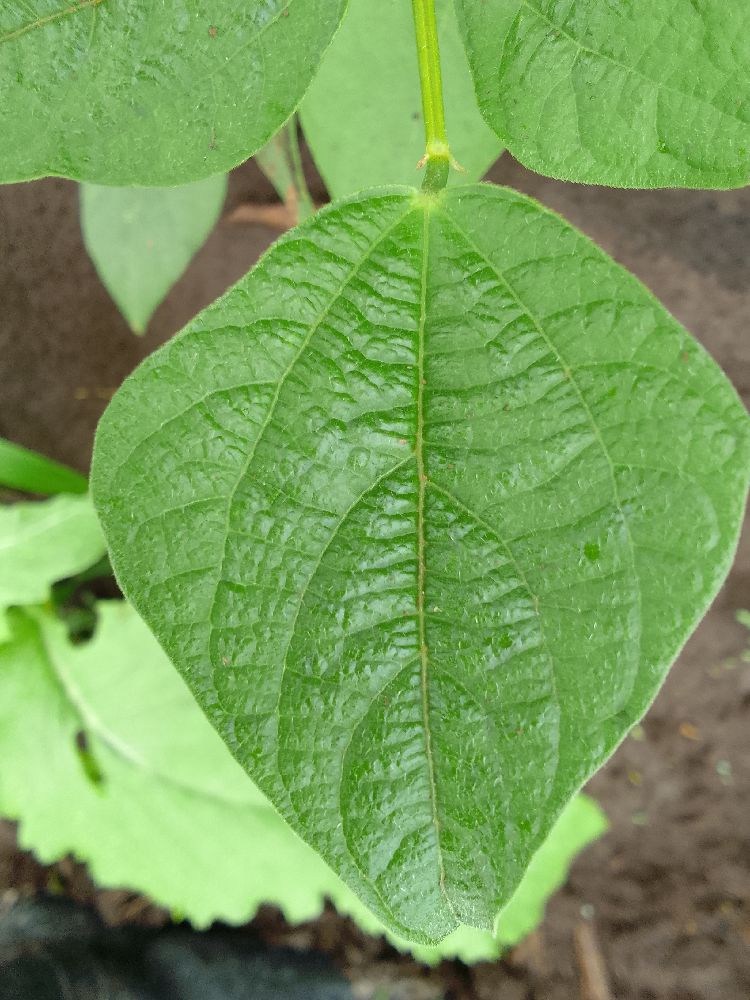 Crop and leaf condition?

common bean, healthy
